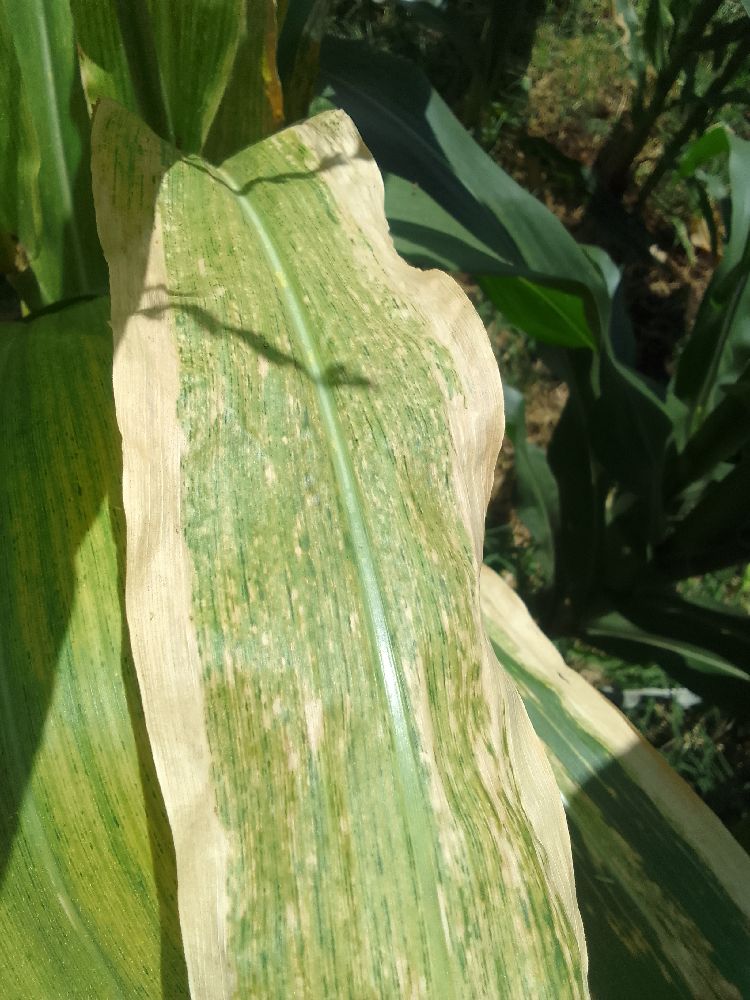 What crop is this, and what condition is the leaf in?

maize, maize lethal necrosis
